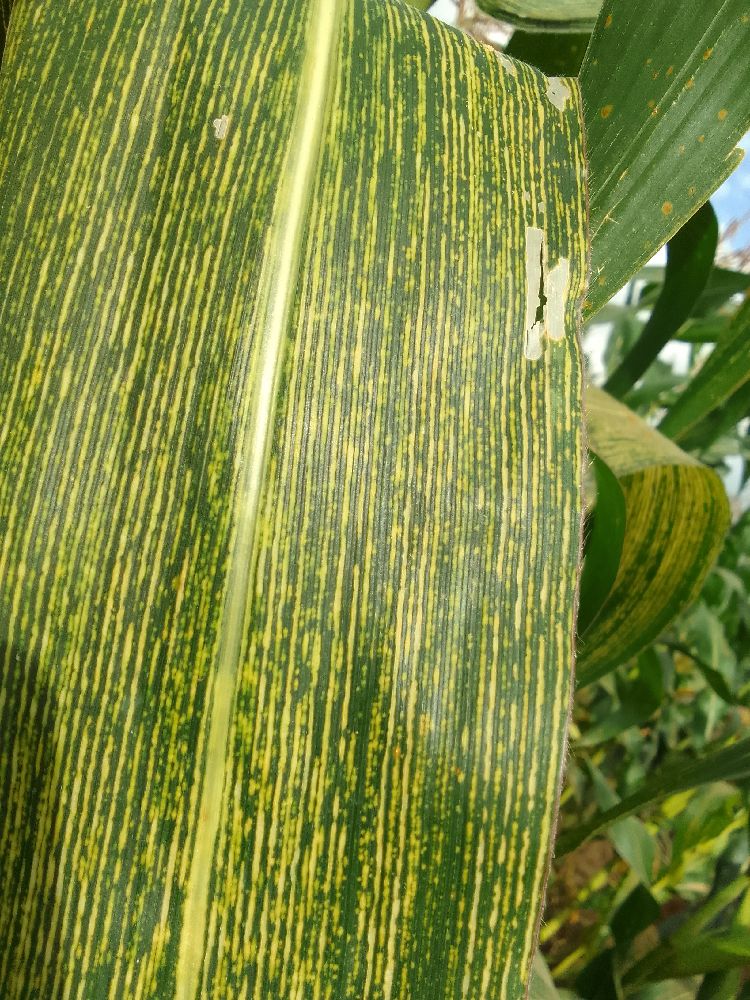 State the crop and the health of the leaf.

maize, maize streak virus
